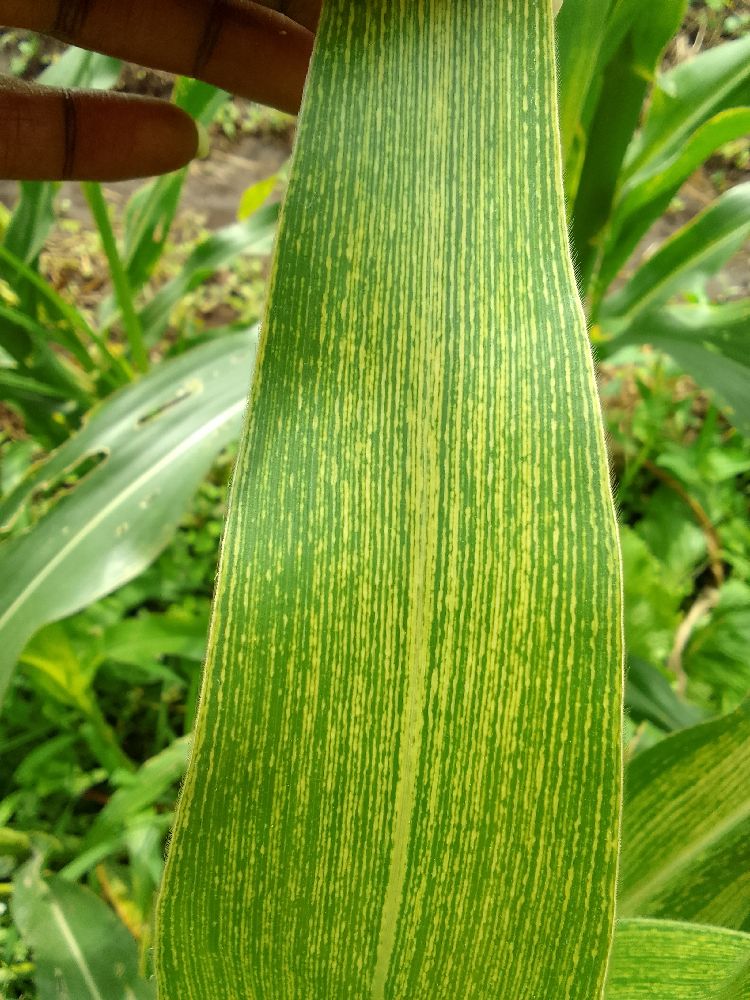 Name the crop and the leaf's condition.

maize, maize streak virus
